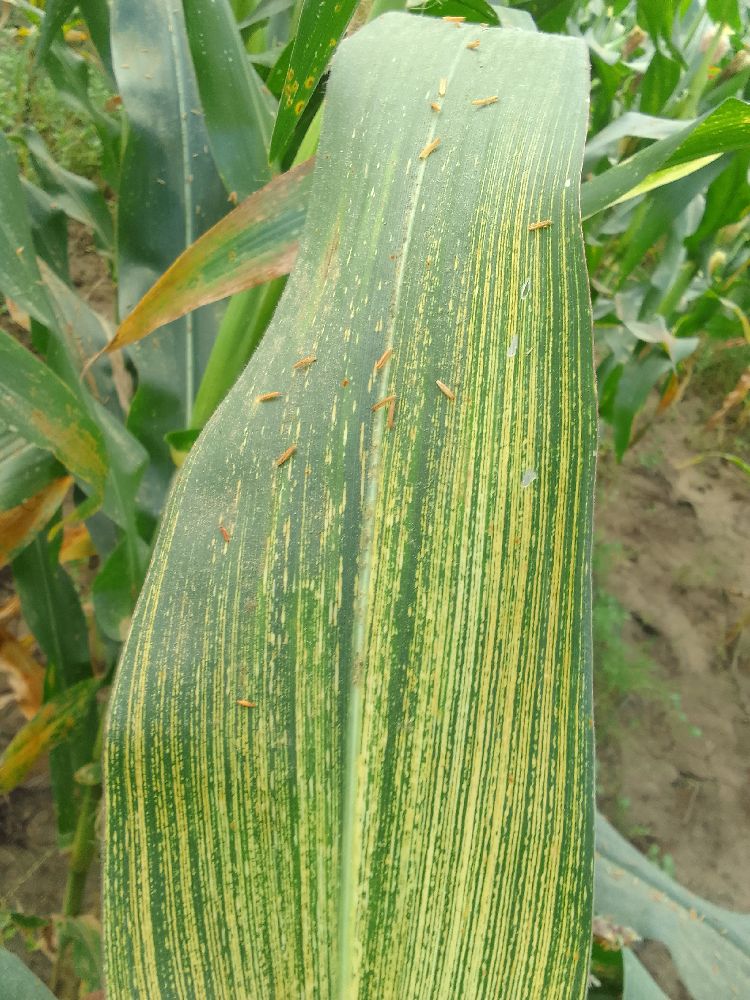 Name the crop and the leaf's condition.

maize, maize streak virus
